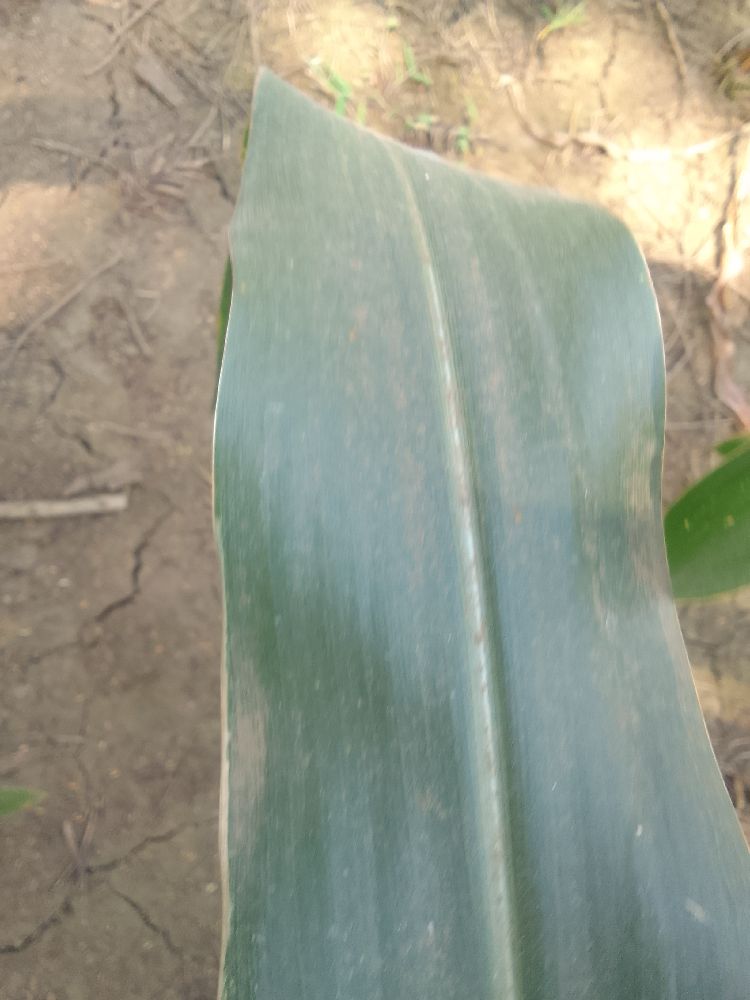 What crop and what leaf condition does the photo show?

maize, healthy
